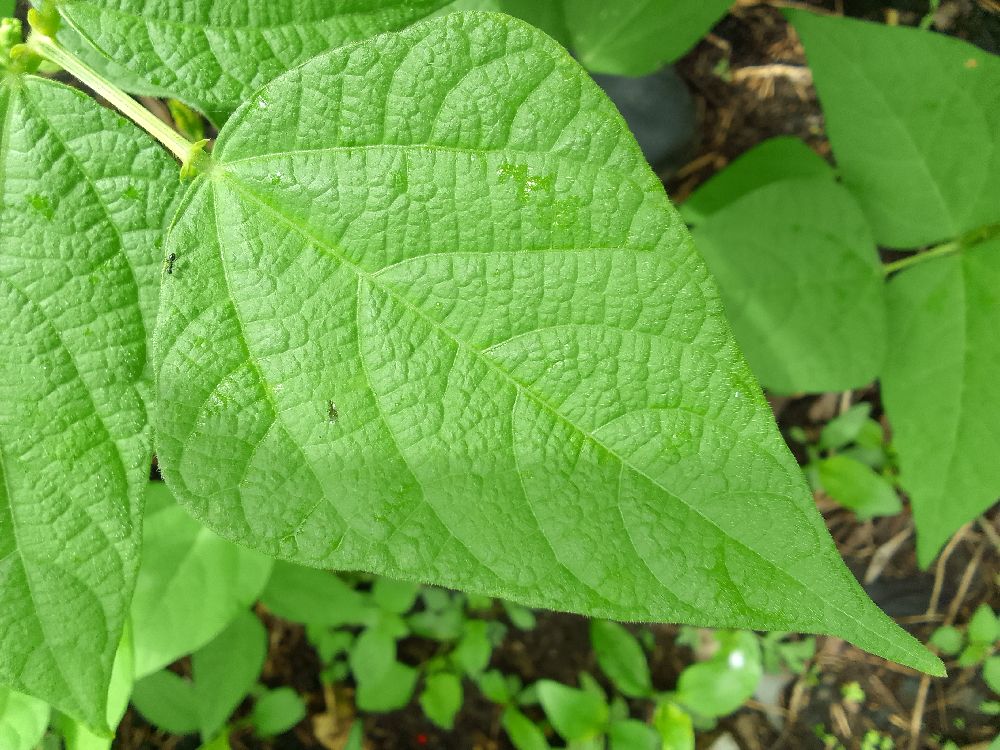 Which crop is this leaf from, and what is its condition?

common bean, healthy
